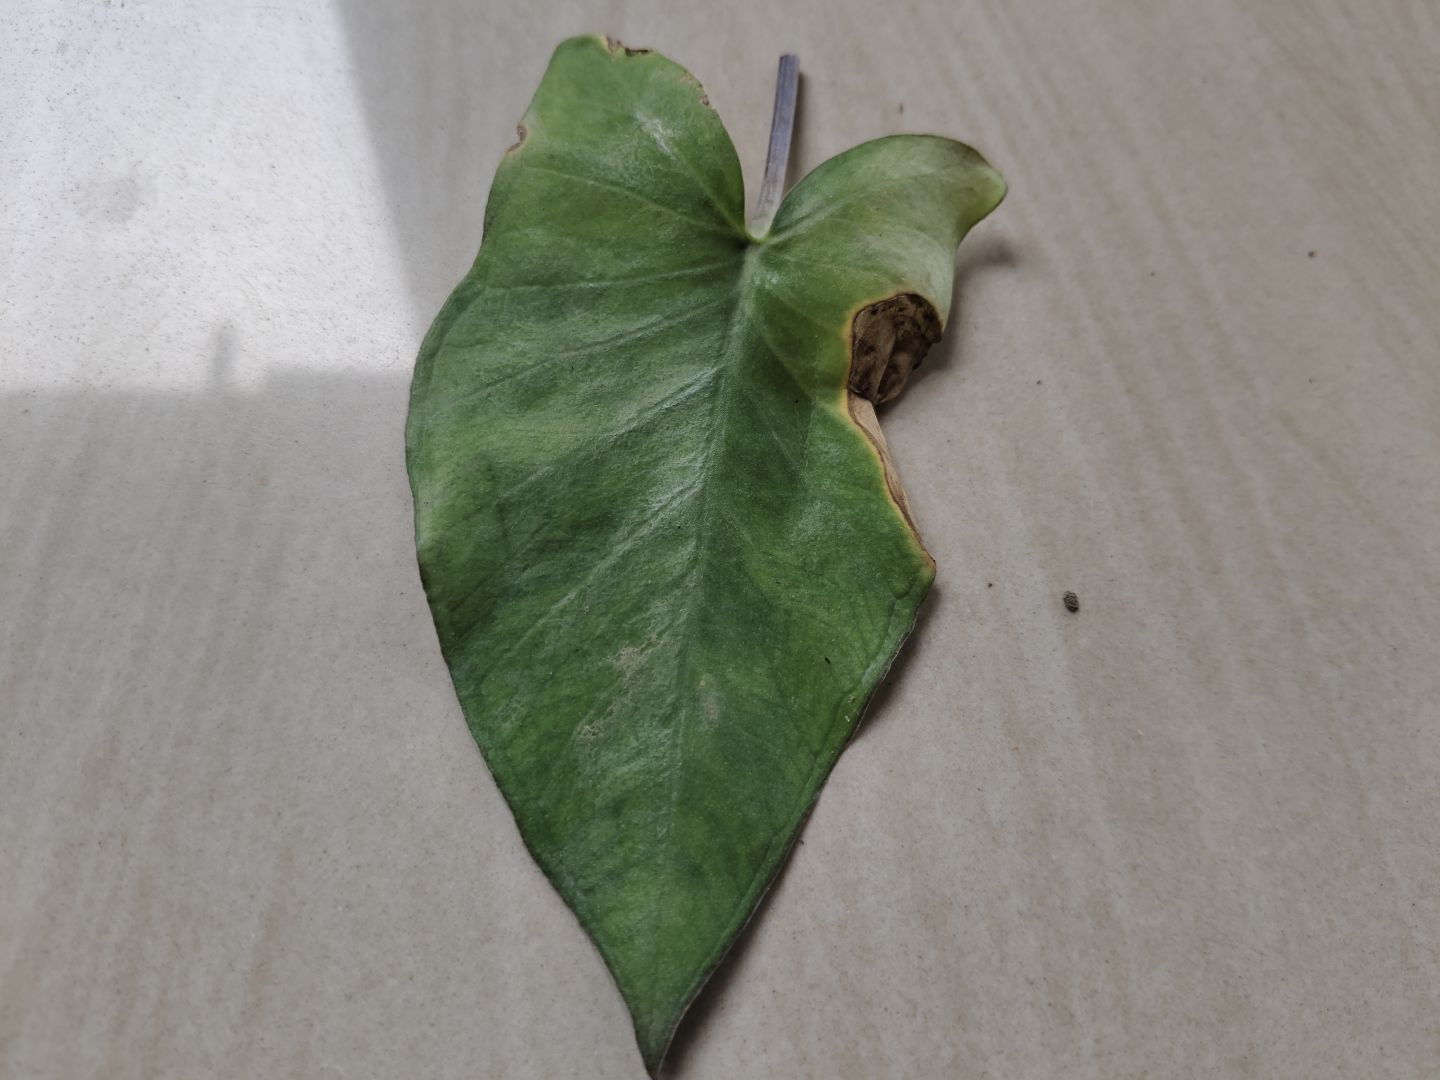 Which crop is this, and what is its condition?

taro, leaf blight
